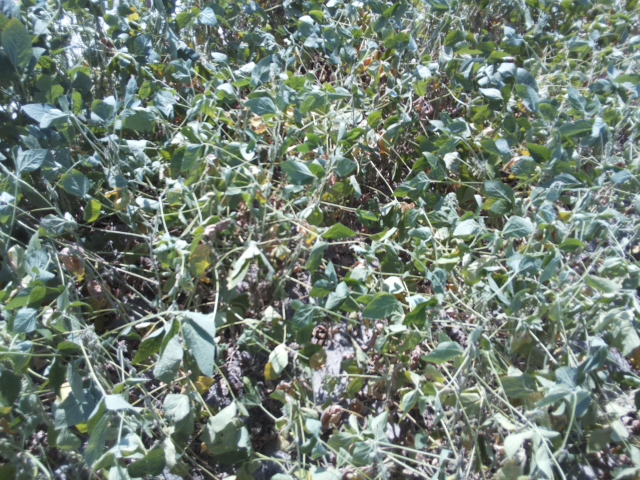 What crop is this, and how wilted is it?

soybean, moderate turgor loss in upper canopy
